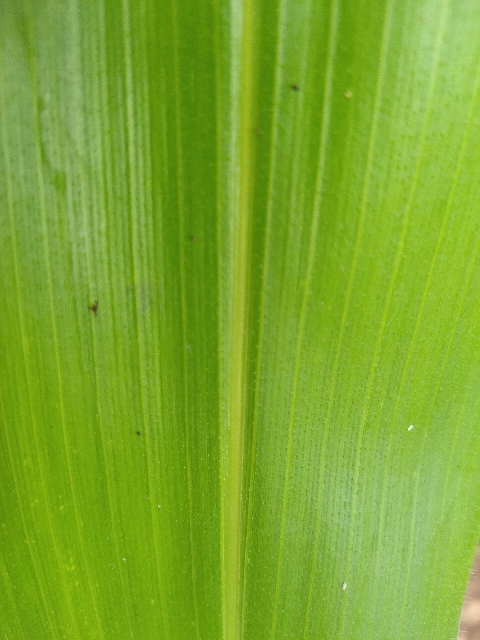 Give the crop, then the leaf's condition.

maize, healthy
